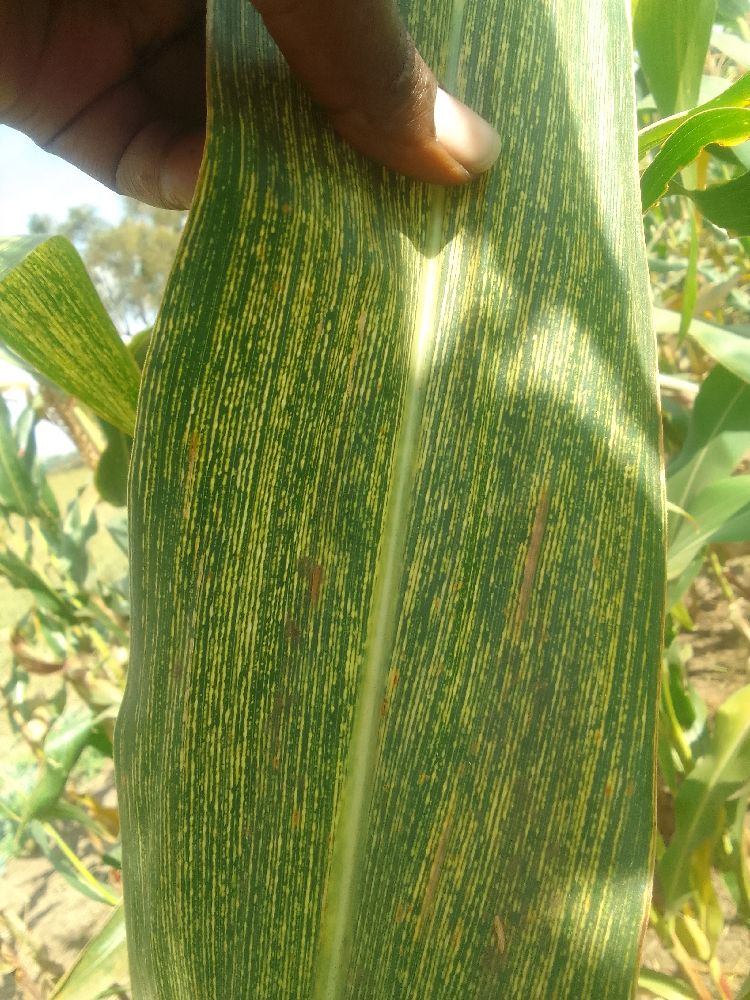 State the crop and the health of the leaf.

maize, maize streak virus
